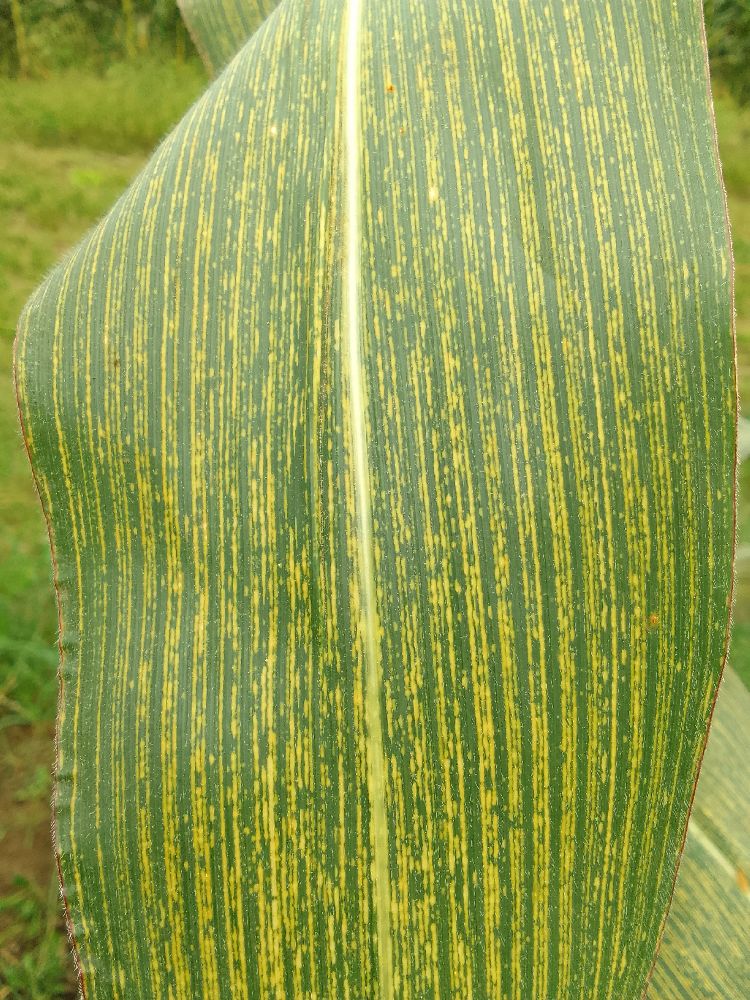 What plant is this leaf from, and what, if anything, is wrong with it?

maize, maize streak virus
